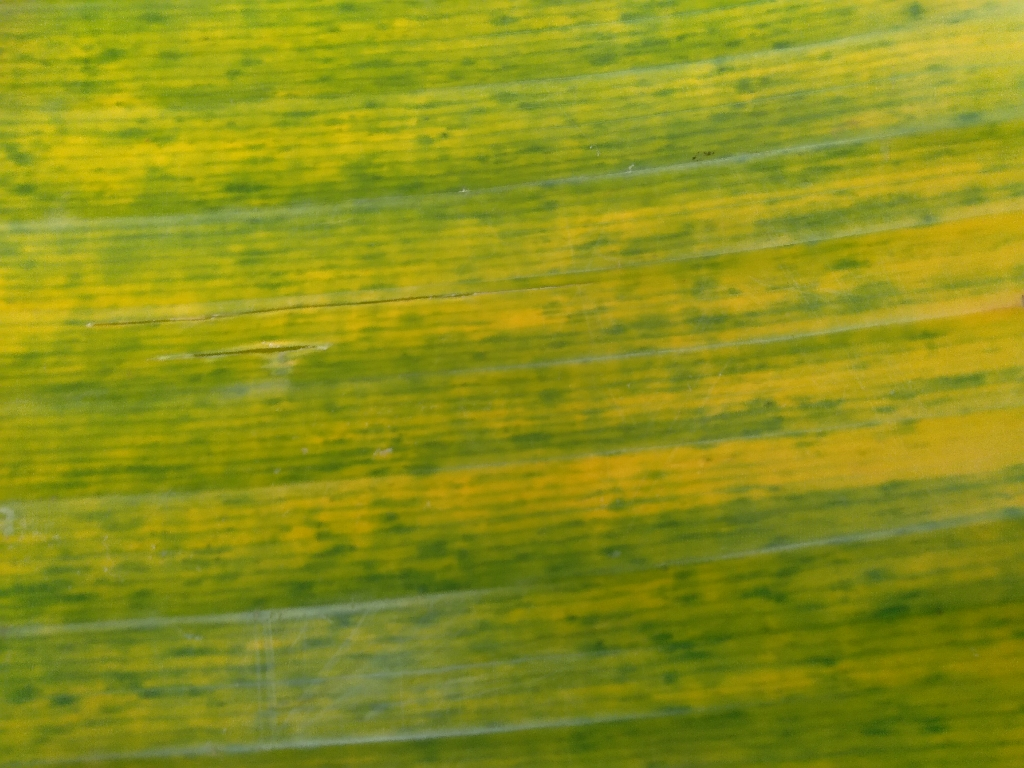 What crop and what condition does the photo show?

banana, fusarium wilt race 1
